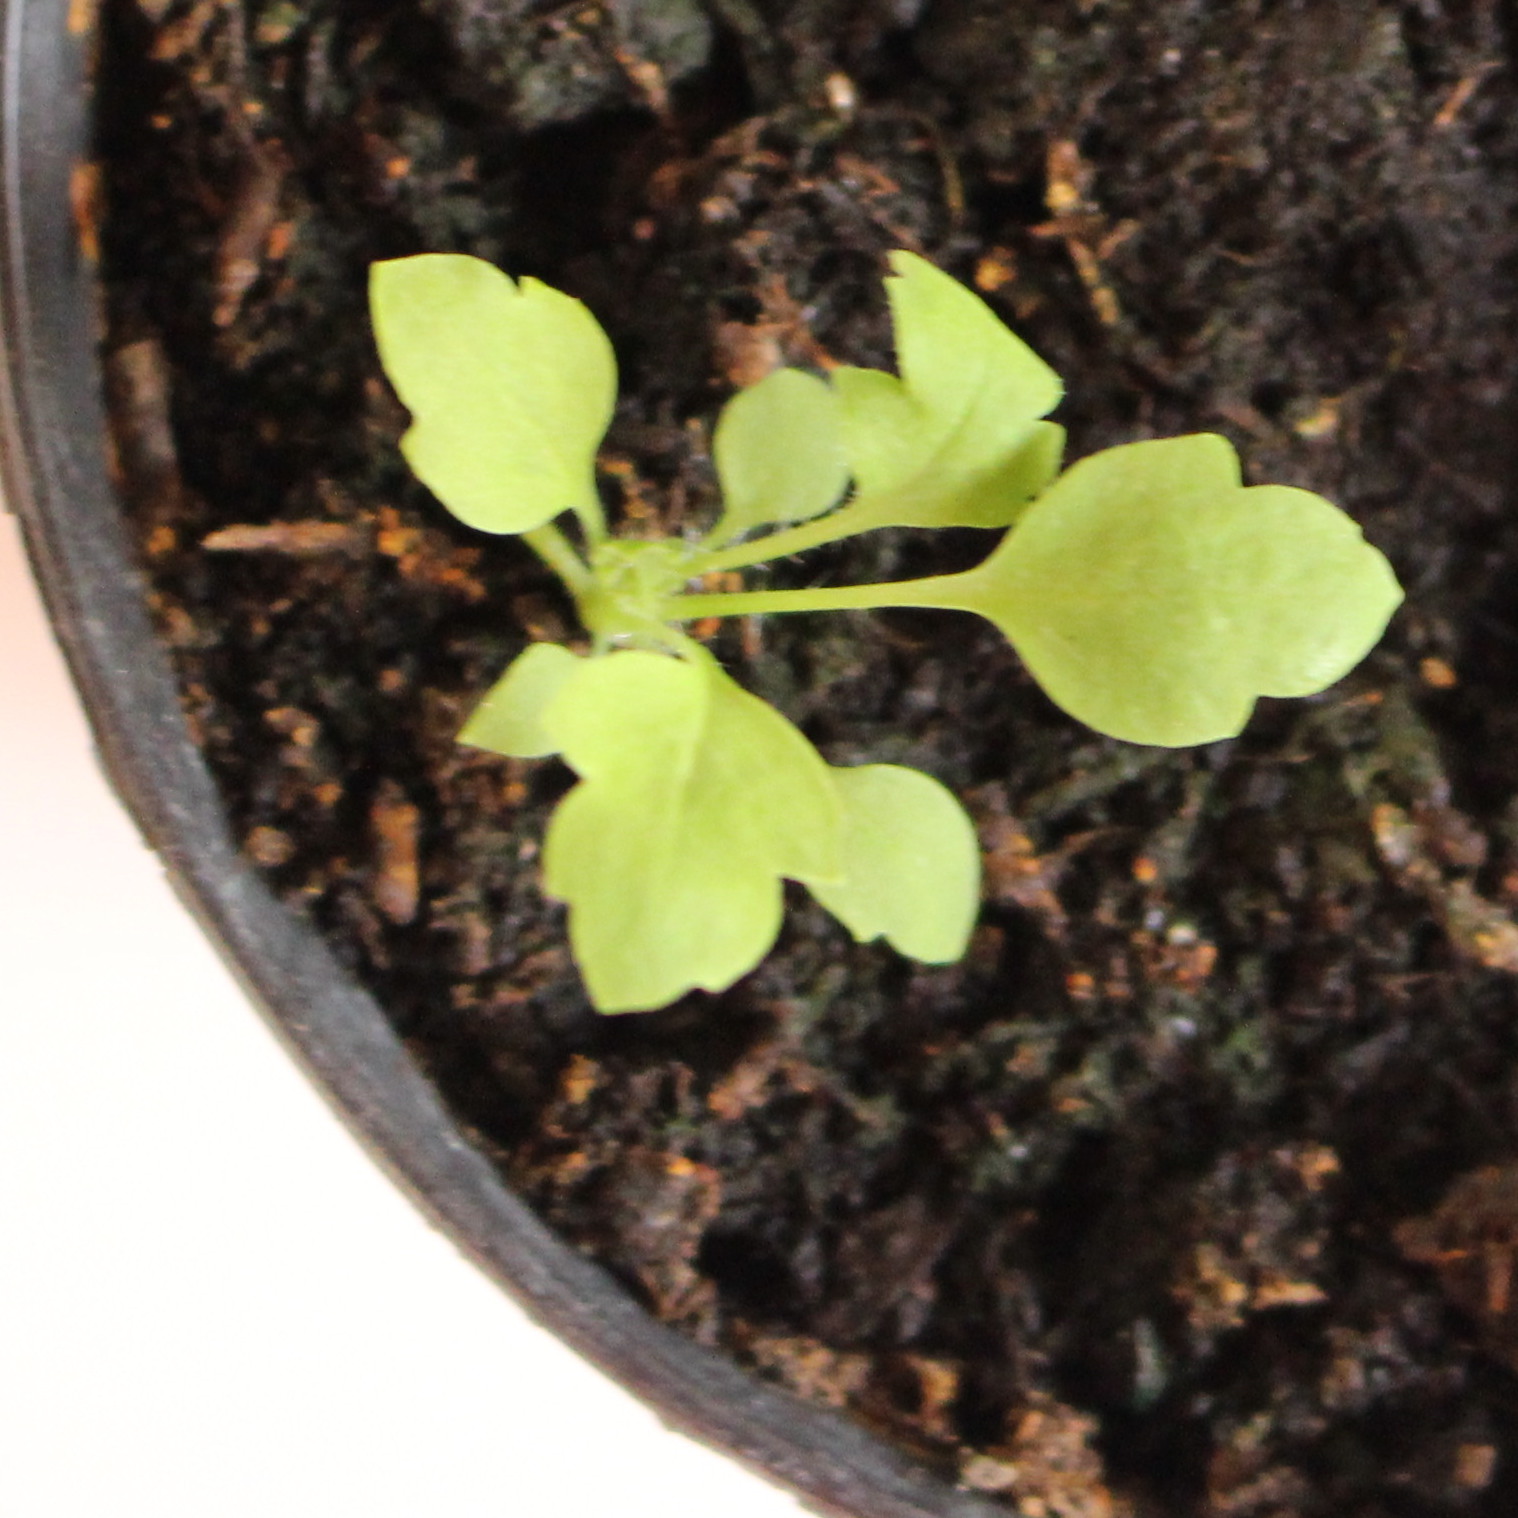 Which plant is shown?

Papaver rhoeas
